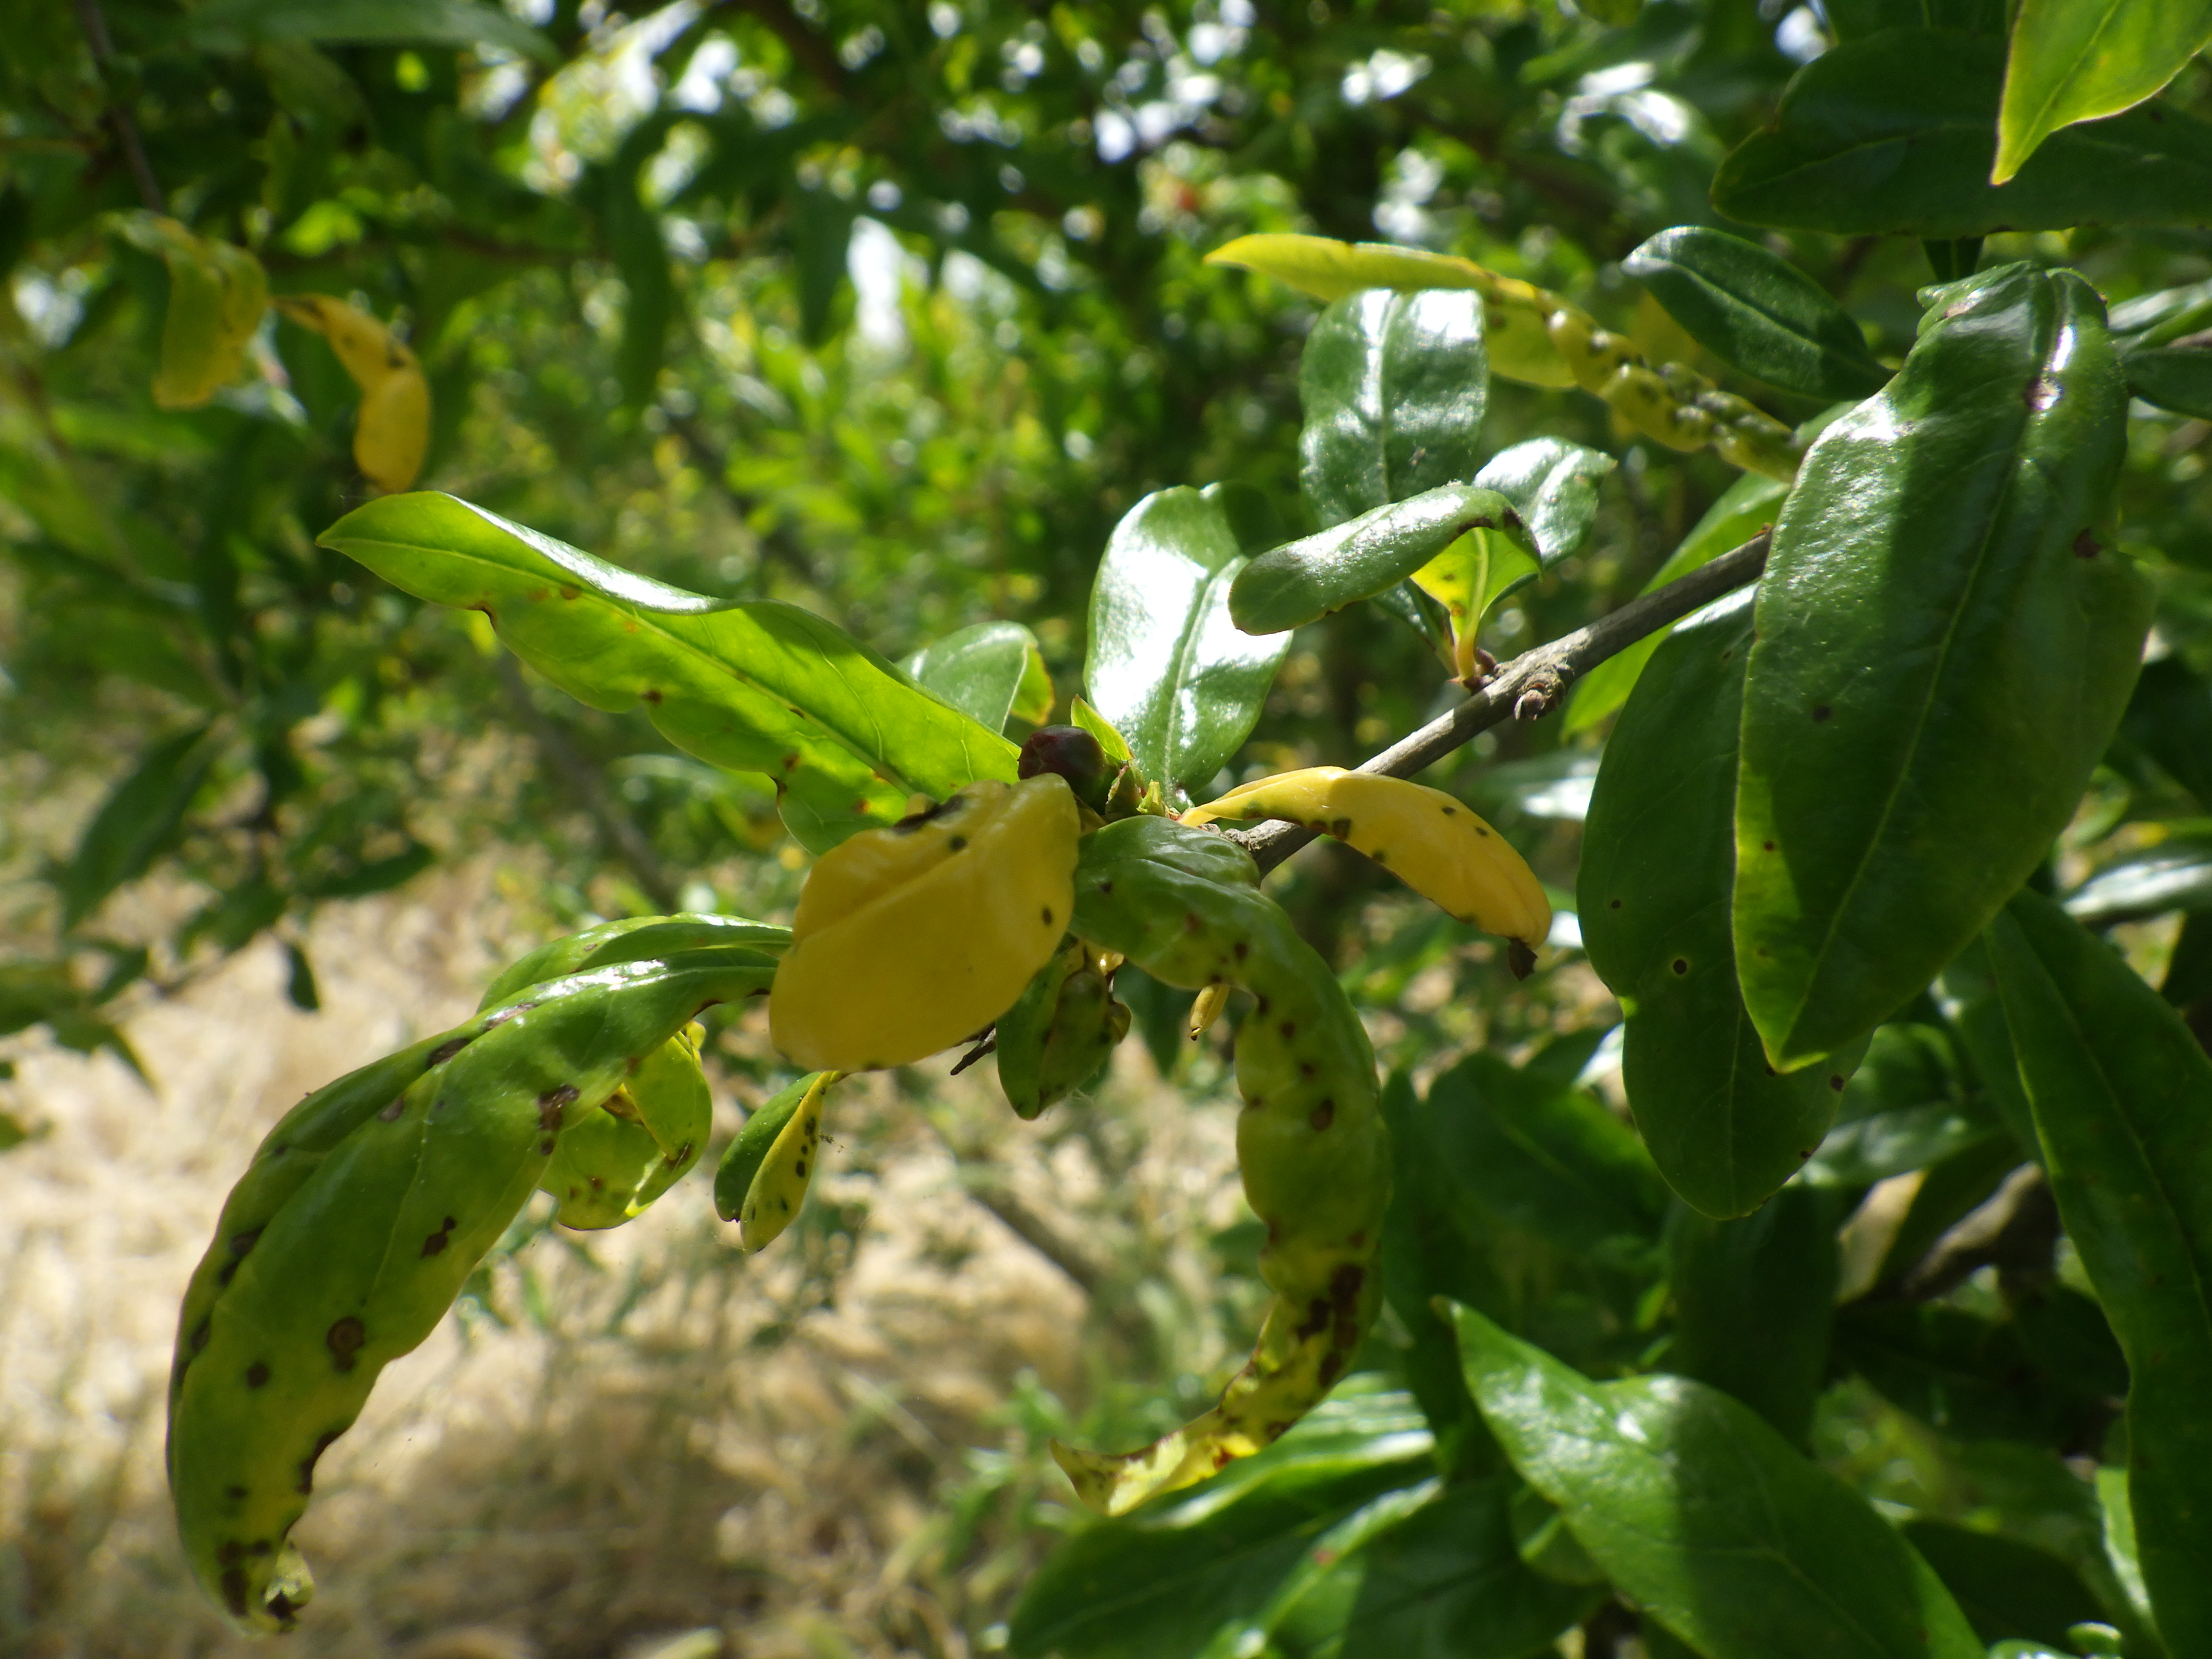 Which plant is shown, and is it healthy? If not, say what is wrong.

pomegranate, coniella granati
